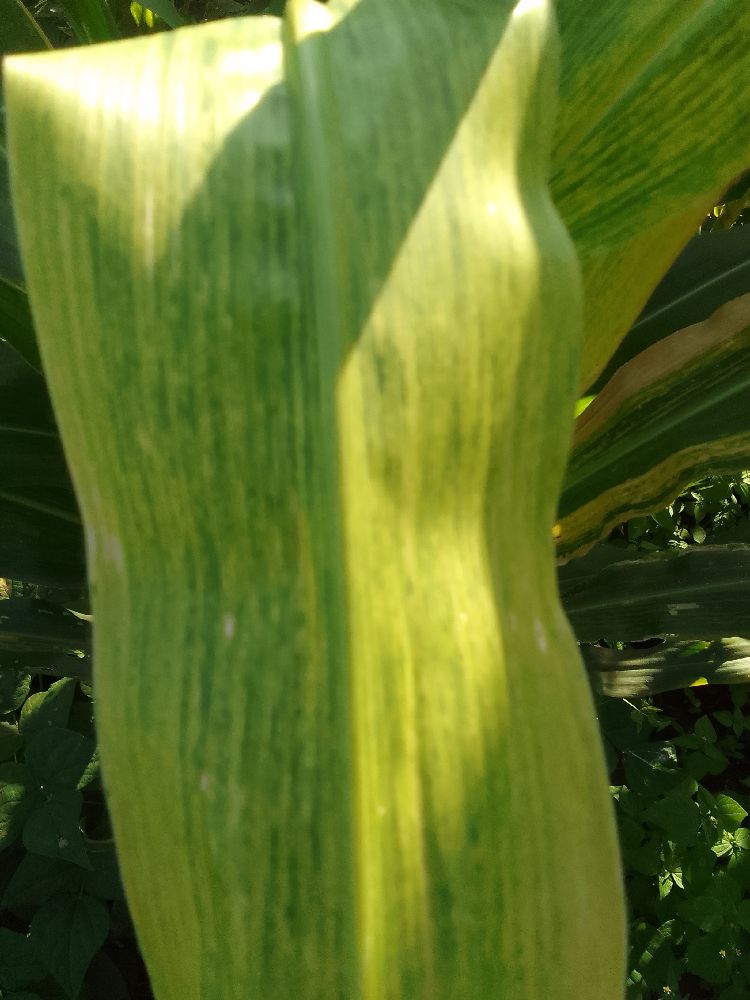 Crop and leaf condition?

maize, maize lethal necrosis
